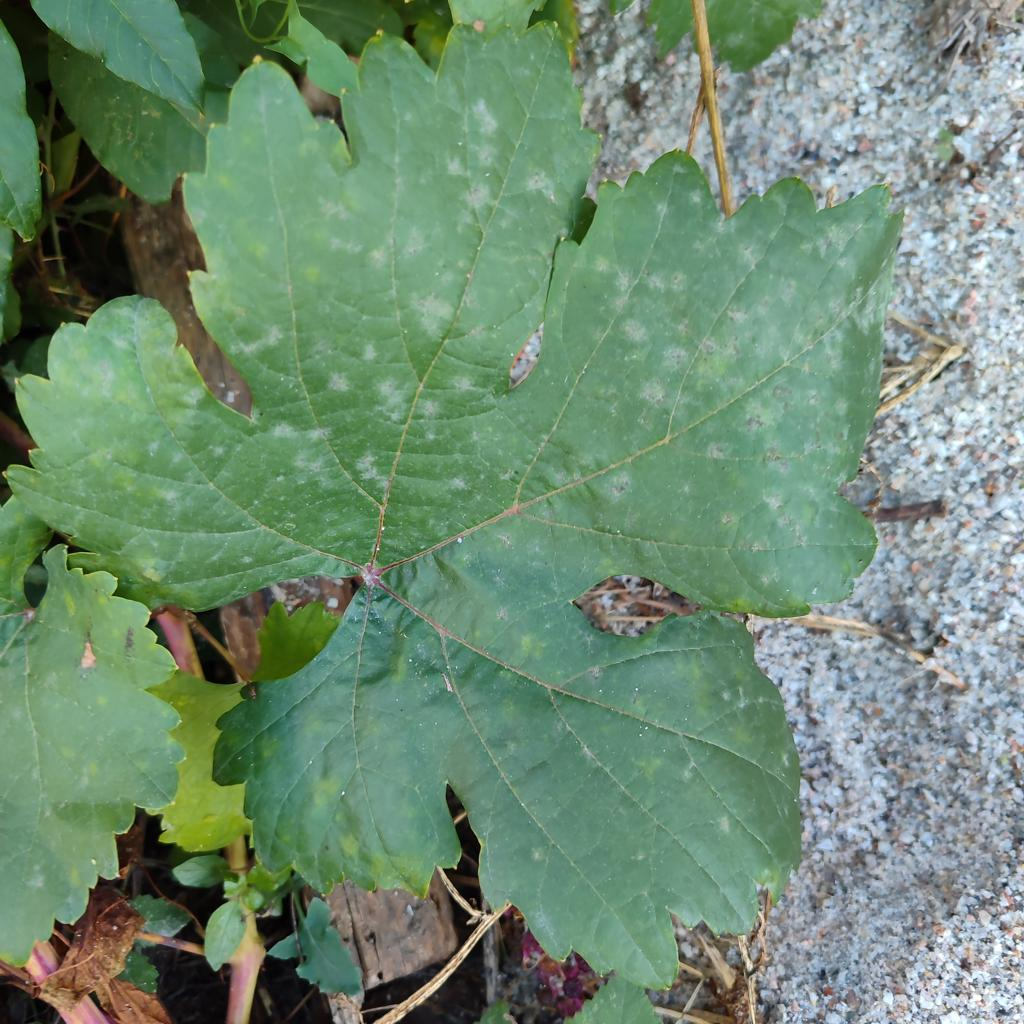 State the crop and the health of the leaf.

grapevine, powdery mildew
